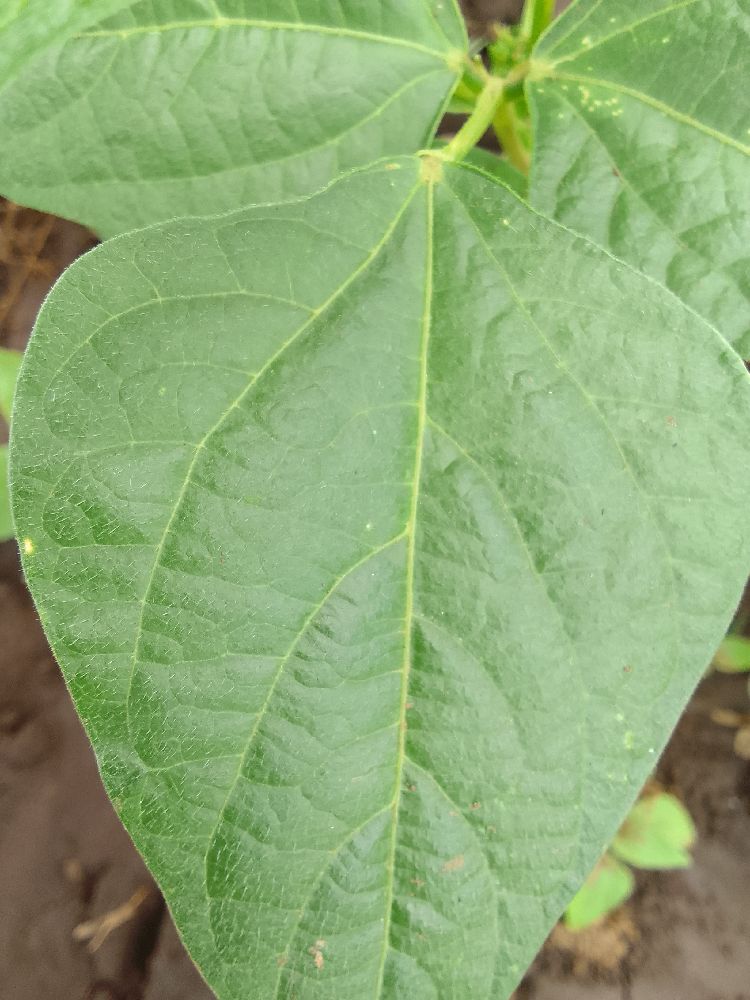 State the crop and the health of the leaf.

common bean, healthy
